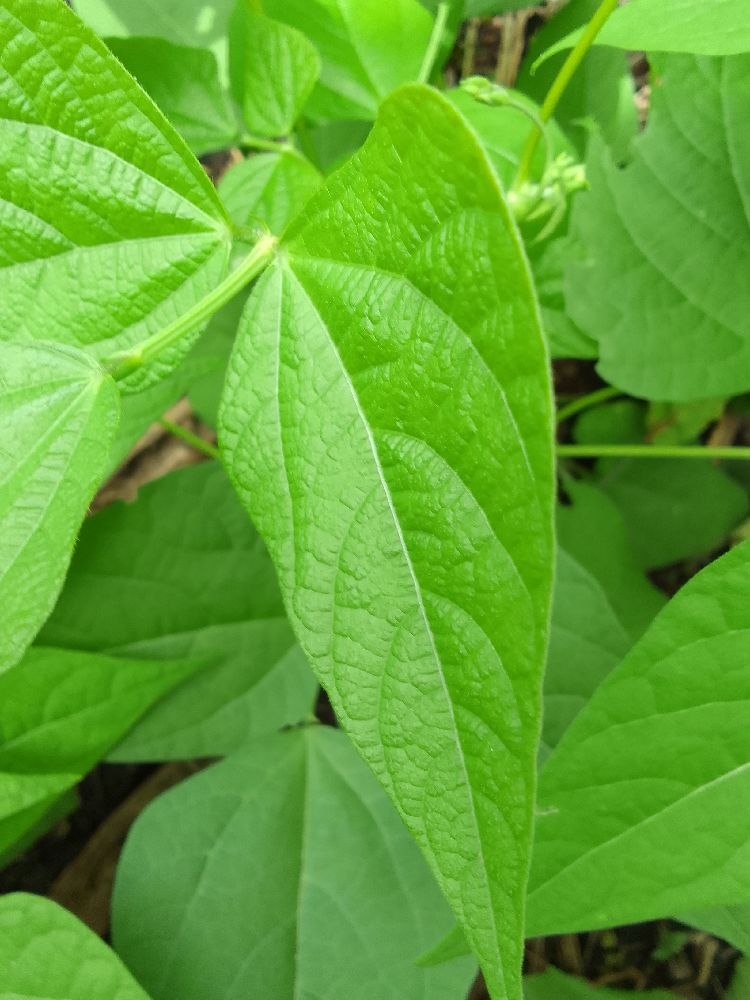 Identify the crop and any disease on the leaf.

common bean, healthy
